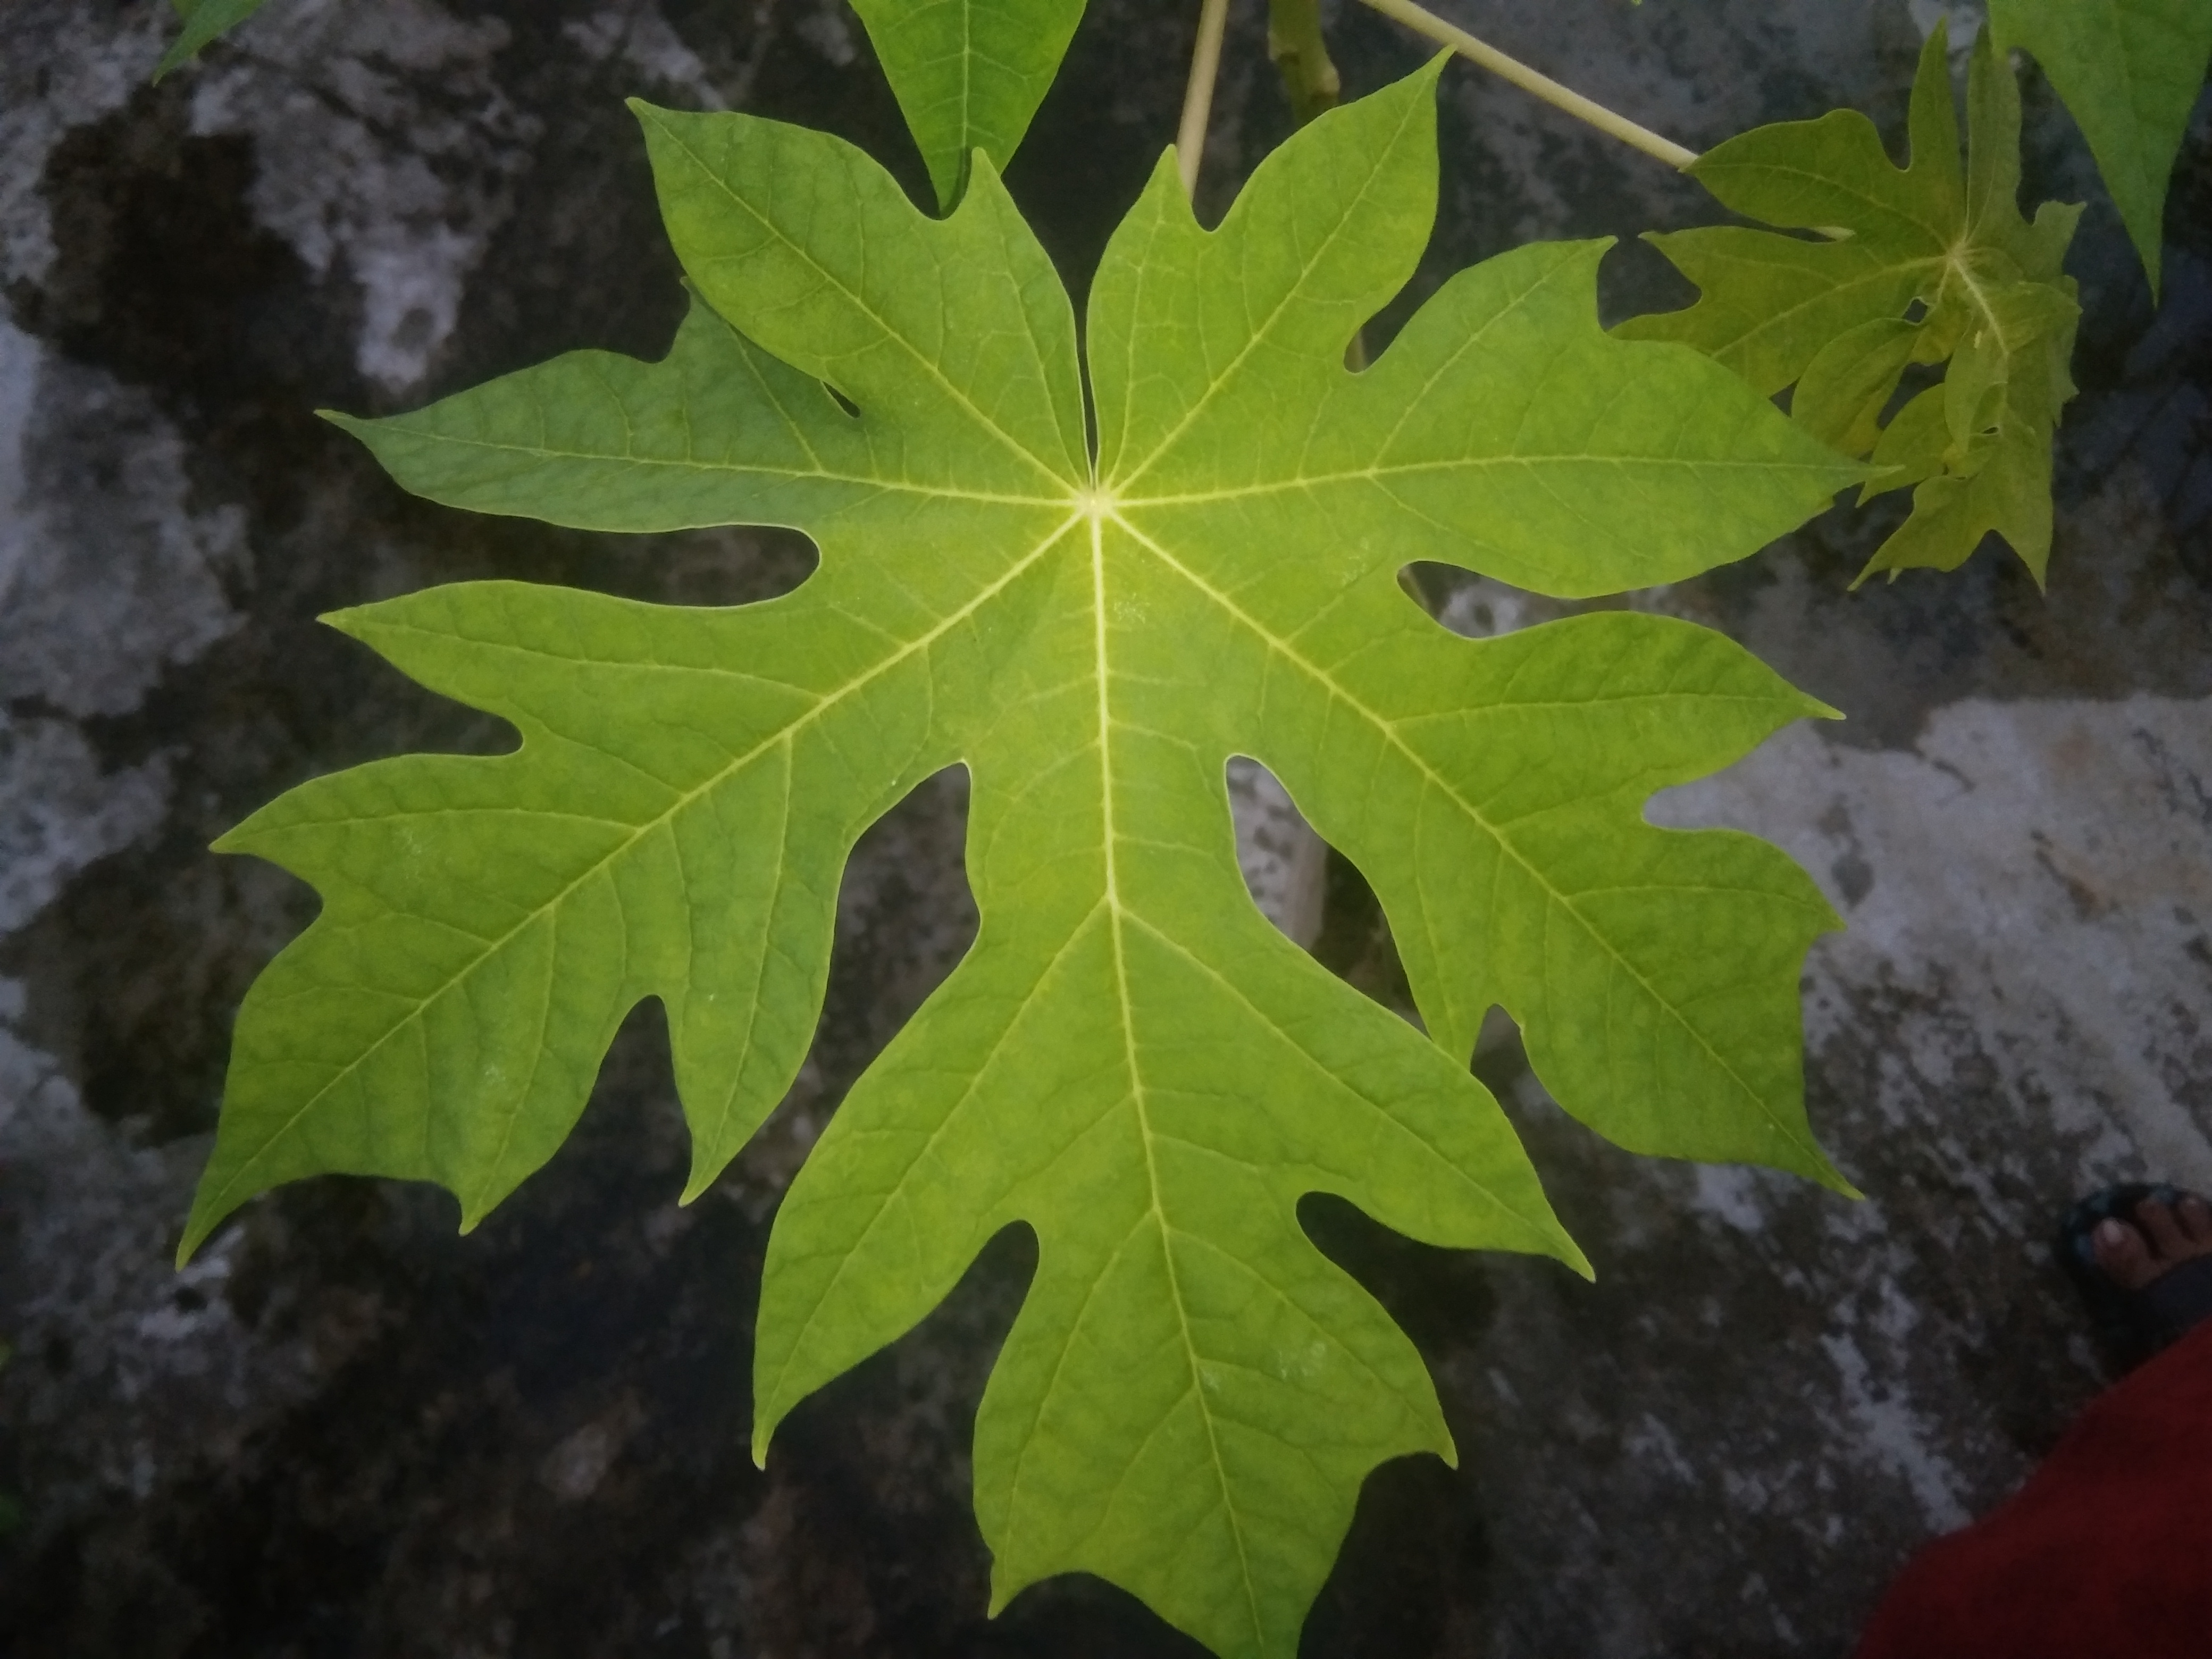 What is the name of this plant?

papaya
